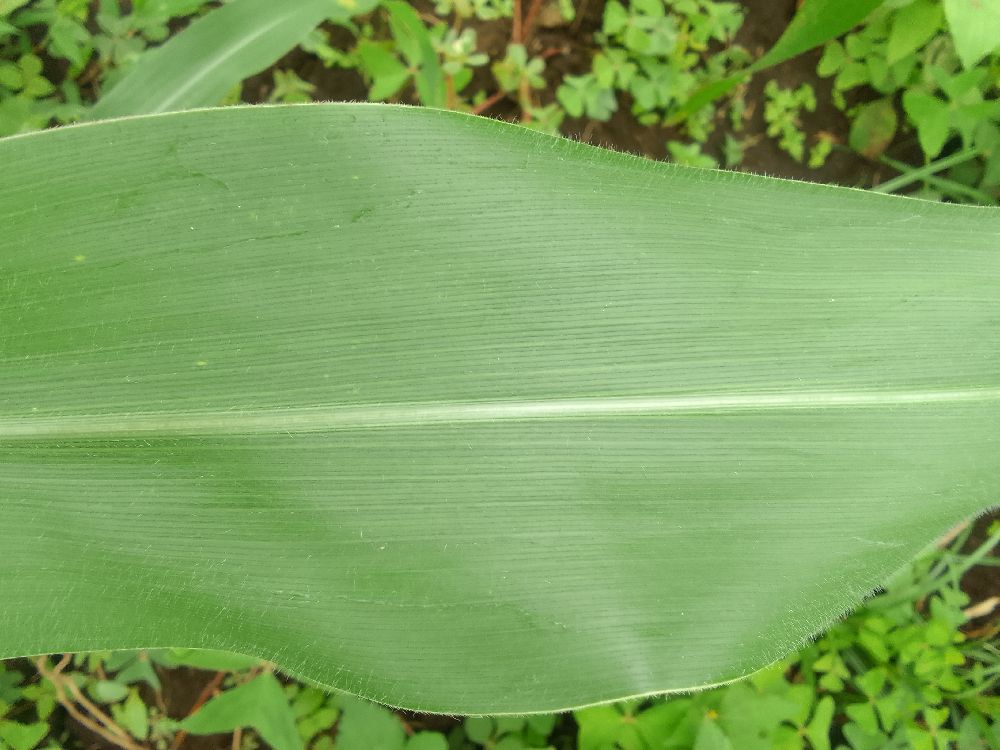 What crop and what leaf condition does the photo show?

maize, healthy
